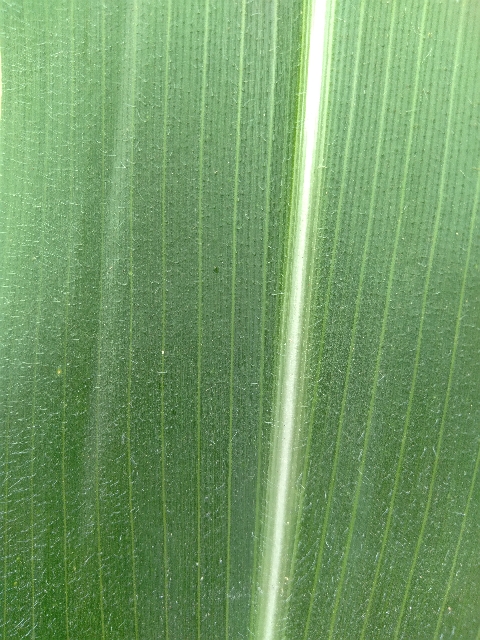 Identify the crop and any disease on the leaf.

maize, healthy
